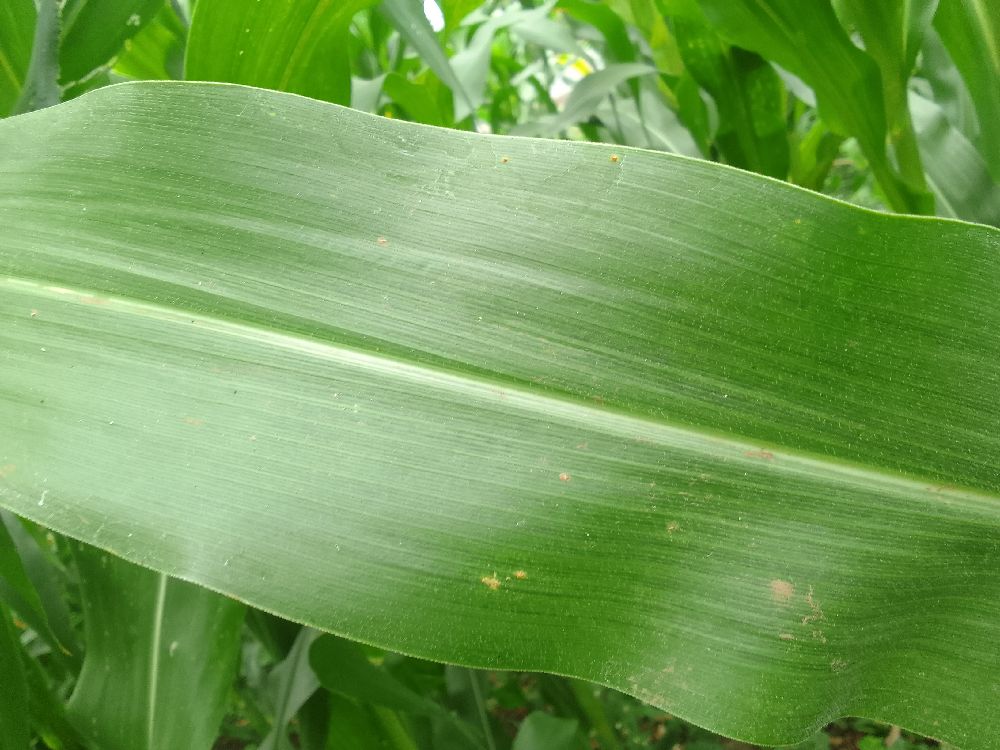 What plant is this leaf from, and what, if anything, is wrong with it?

maize, healthy
